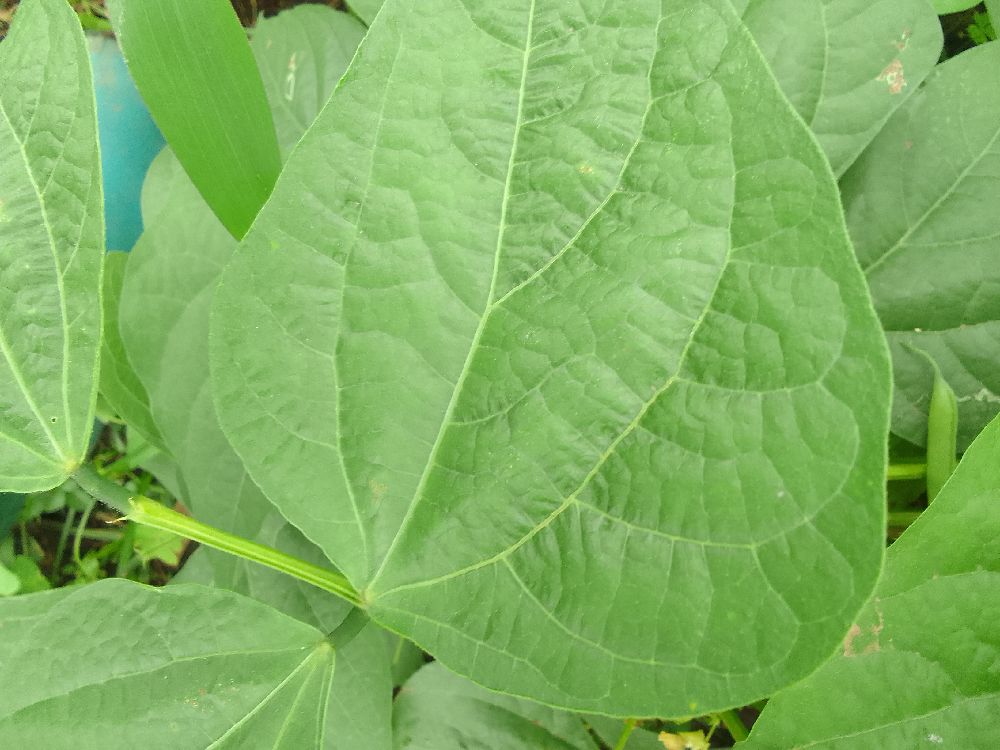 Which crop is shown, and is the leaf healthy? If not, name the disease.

common bean, healthy
